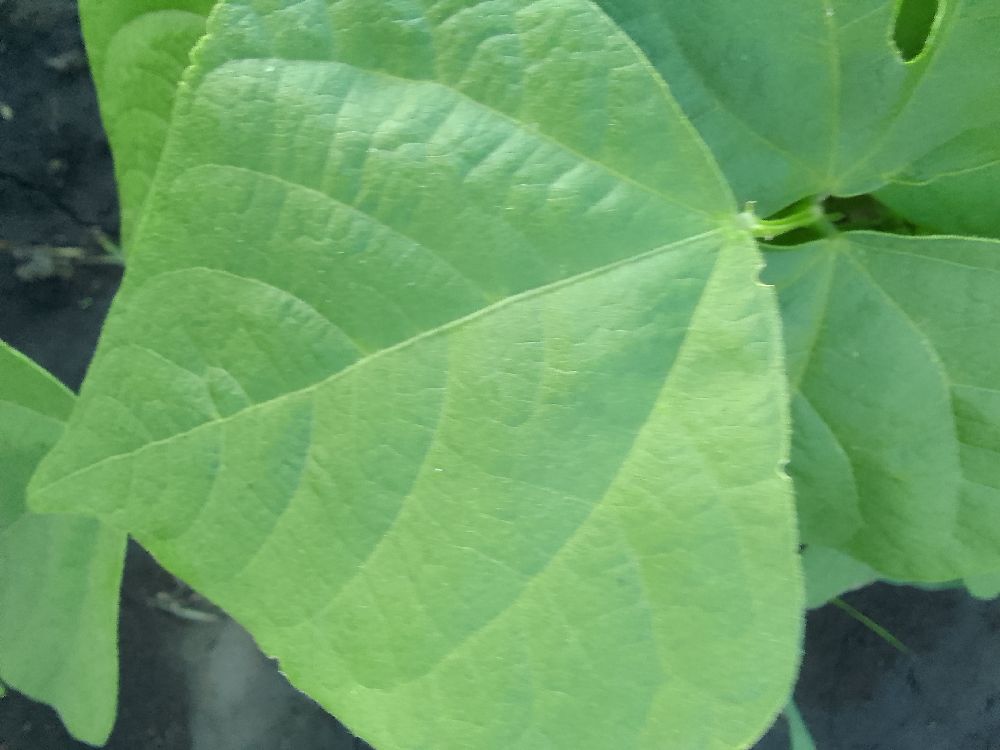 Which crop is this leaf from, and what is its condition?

common bean, healthy
